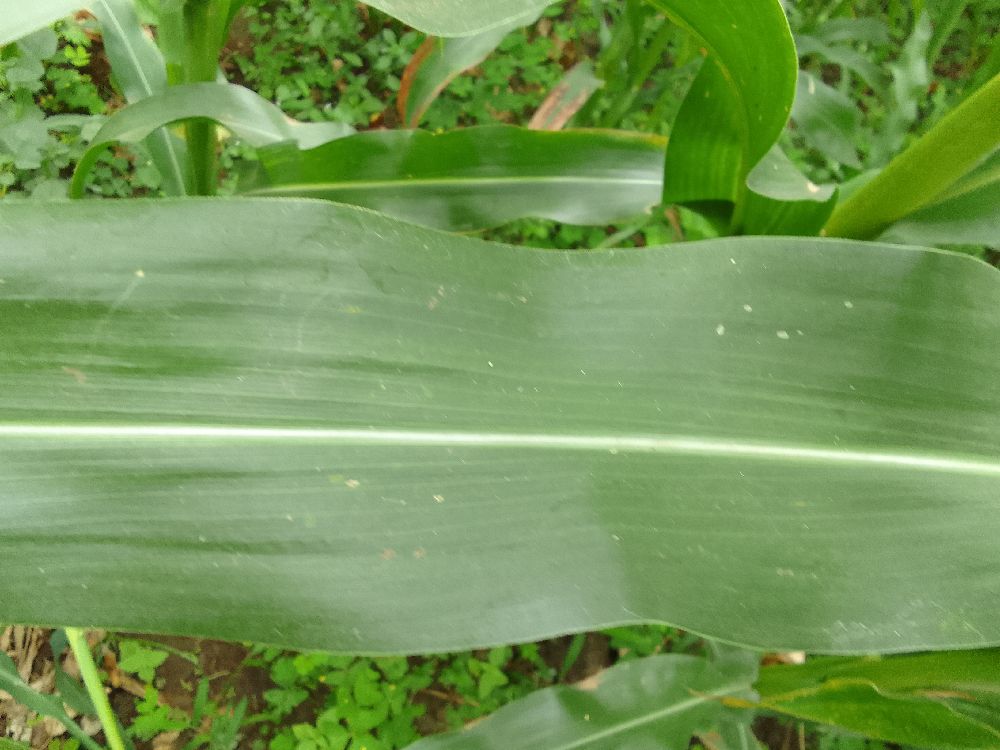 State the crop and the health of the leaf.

maize, healthy
